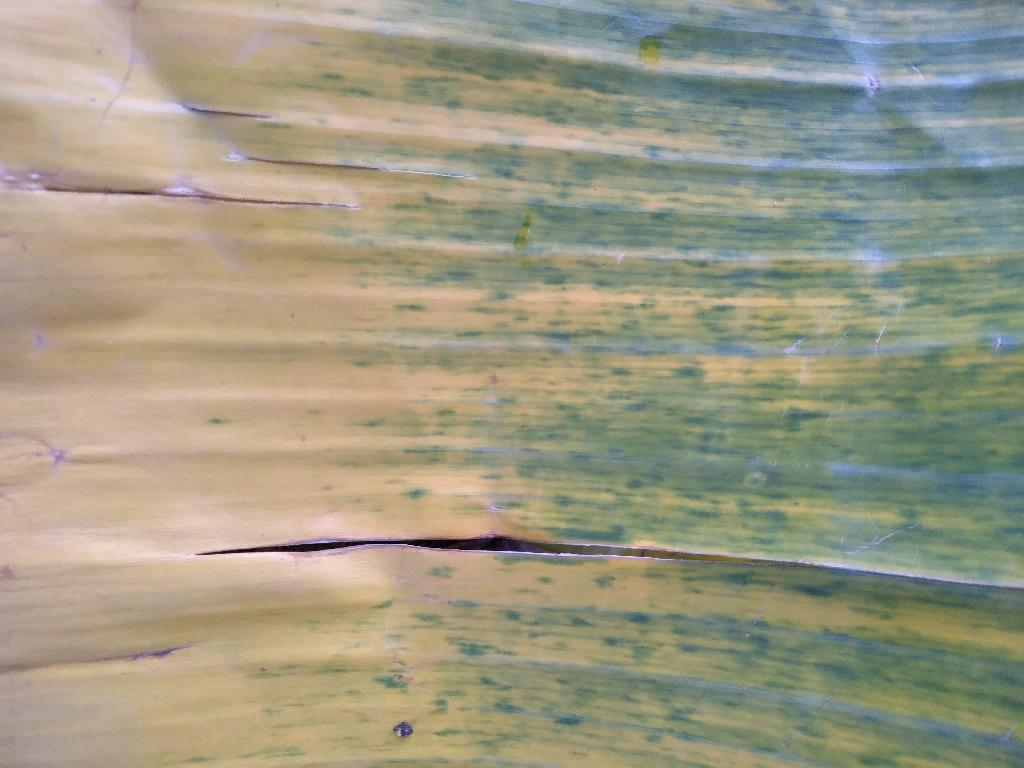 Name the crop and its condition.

banana, fusarium wilt race 1
